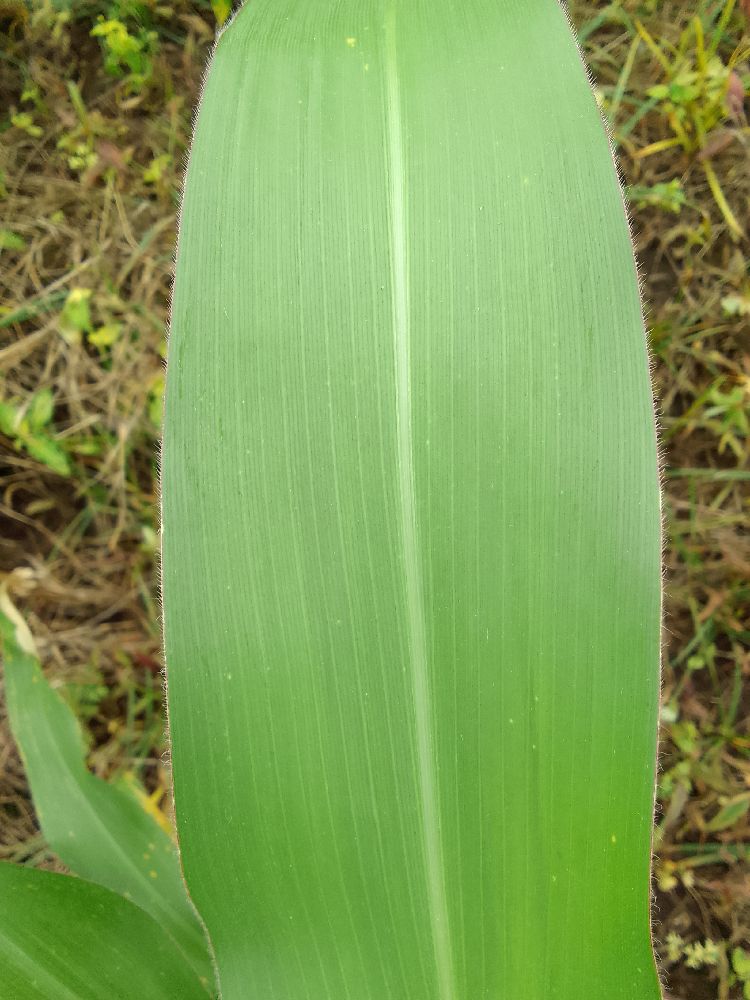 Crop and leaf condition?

maize, healthy
